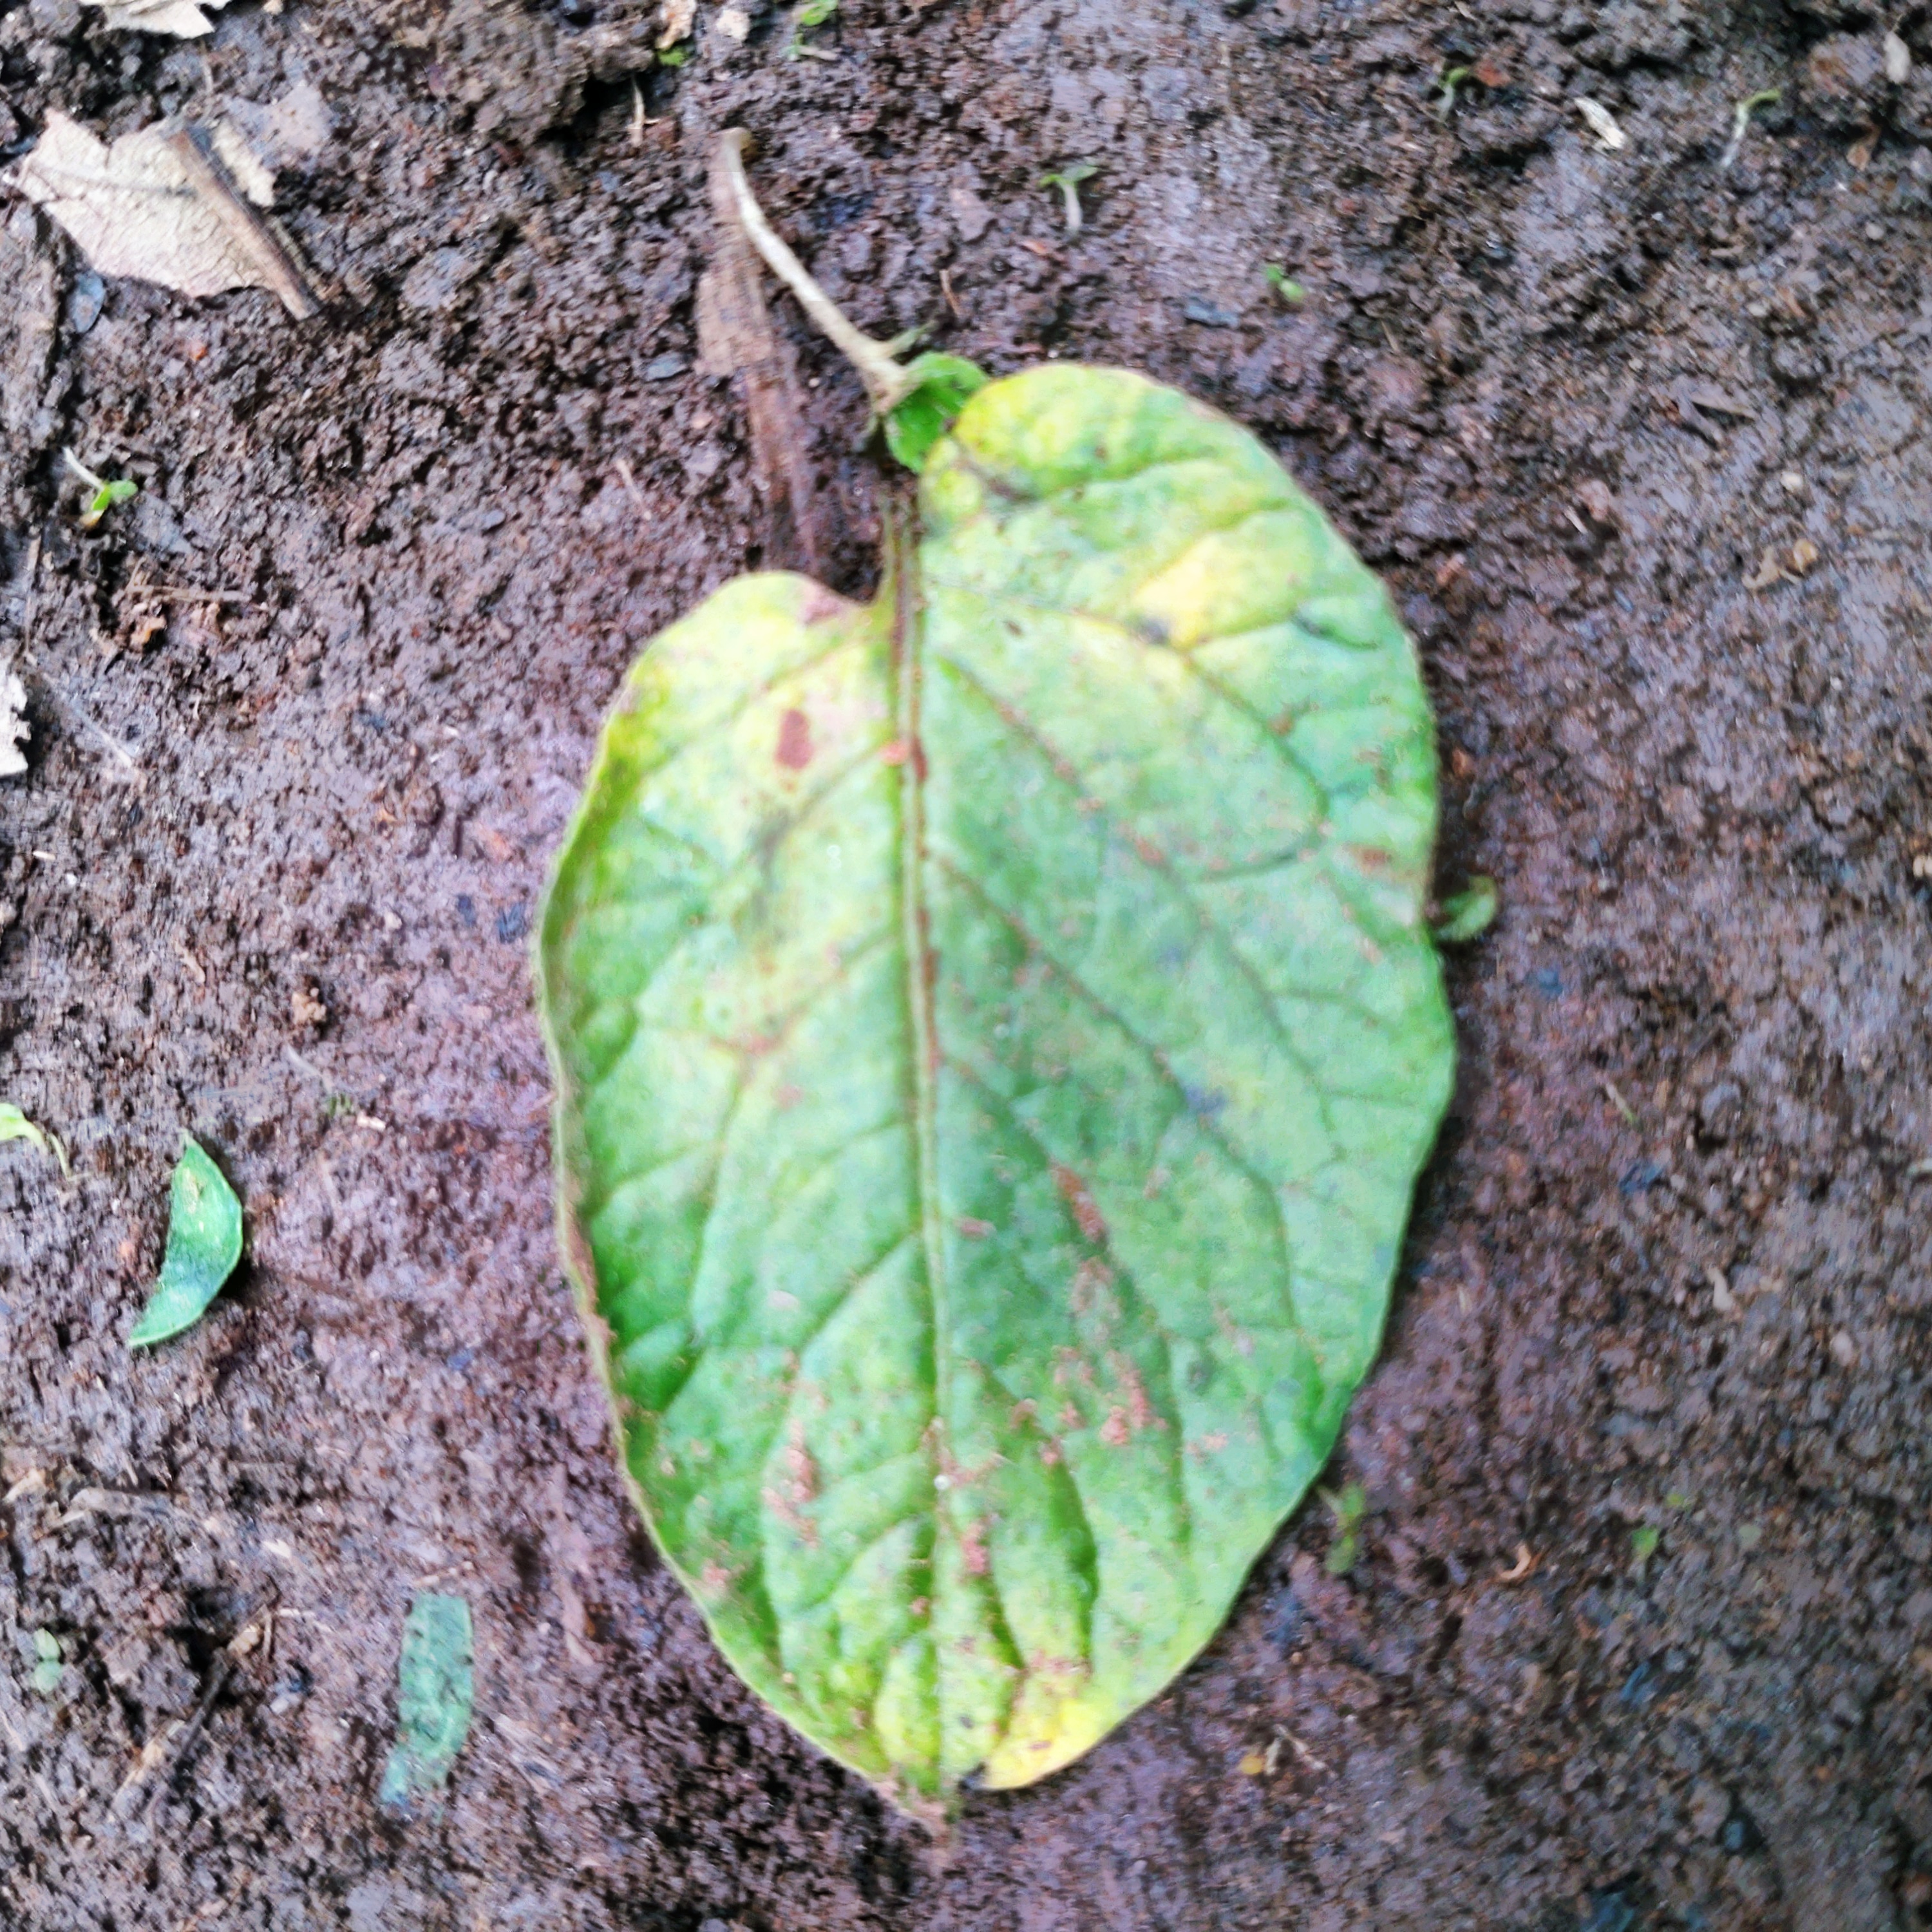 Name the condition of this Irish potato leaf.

late blight
